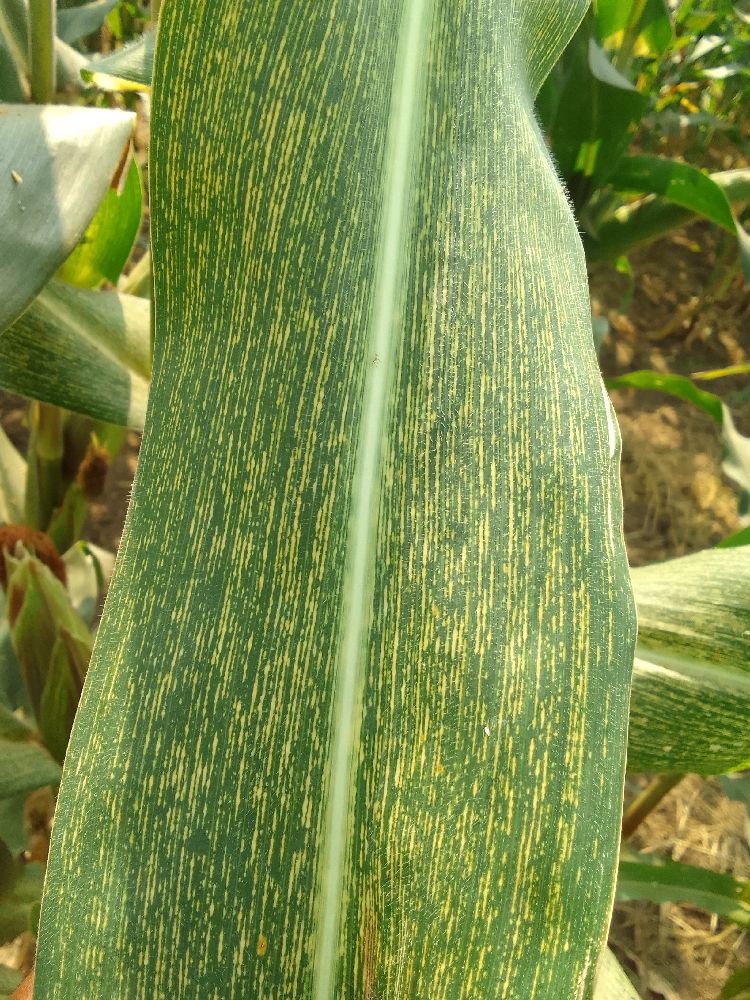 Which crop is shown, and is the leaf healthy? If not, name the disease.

maize, maize streak virus
